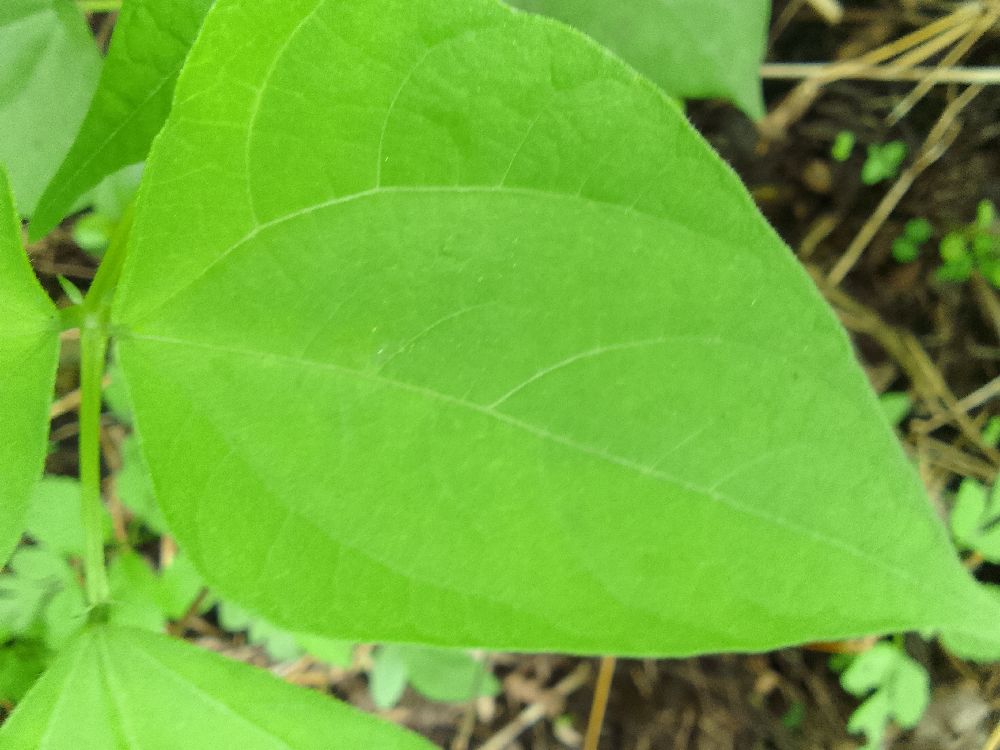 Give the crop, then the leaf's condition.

common bean, healthy
